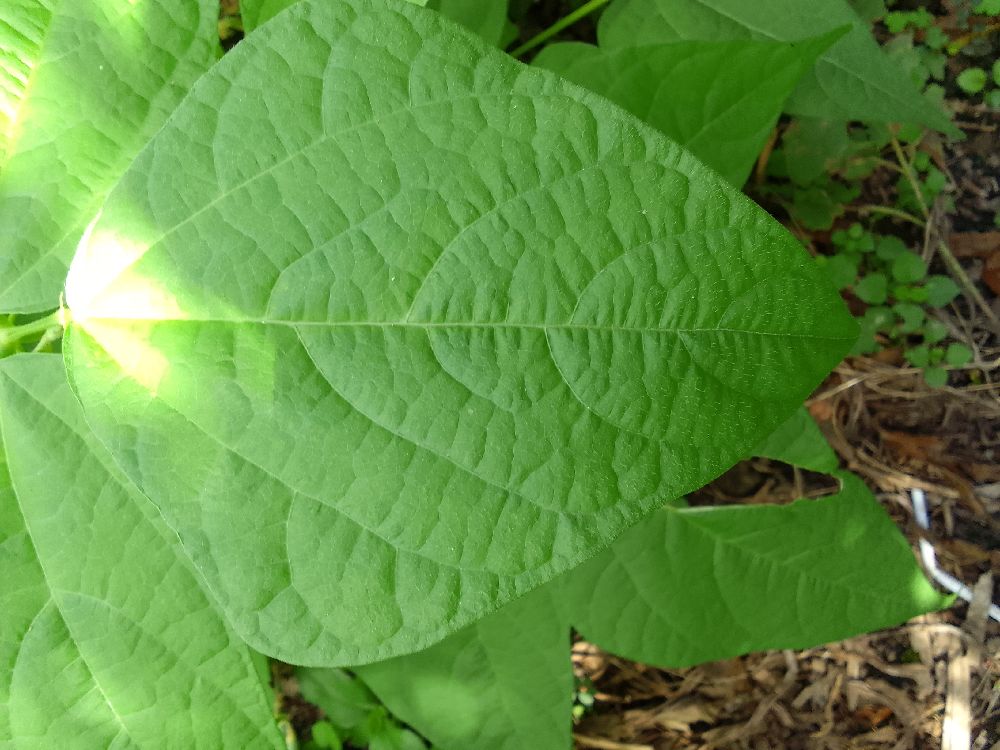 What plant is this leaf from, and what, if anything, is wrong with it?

common bean, healthy
